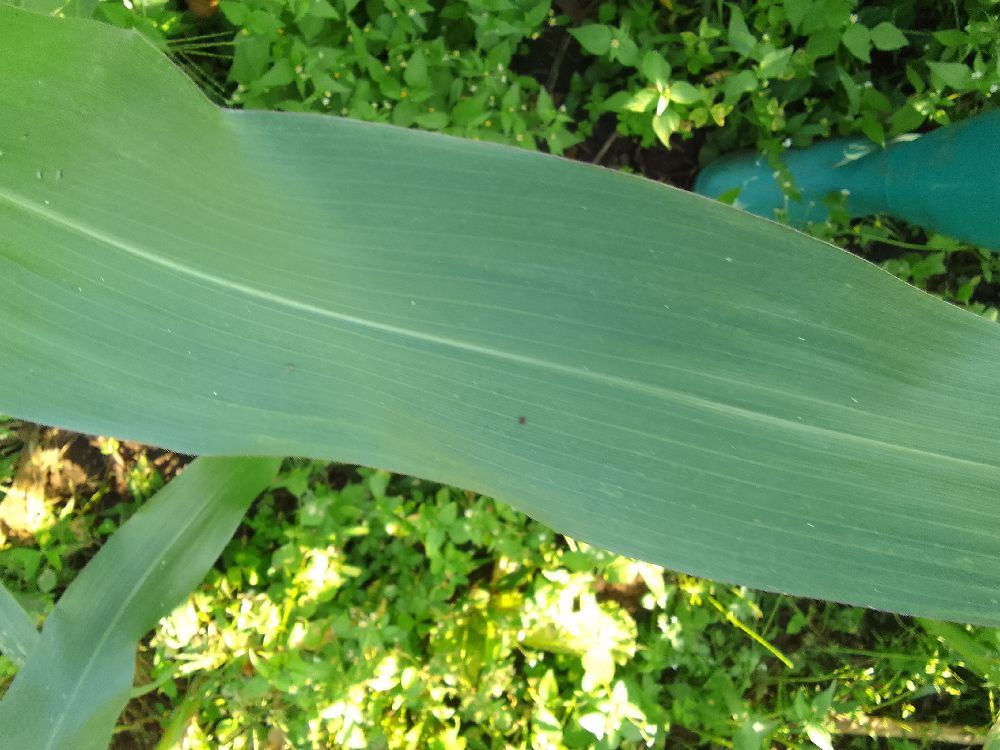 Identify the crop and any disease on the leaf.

maize, healthy
